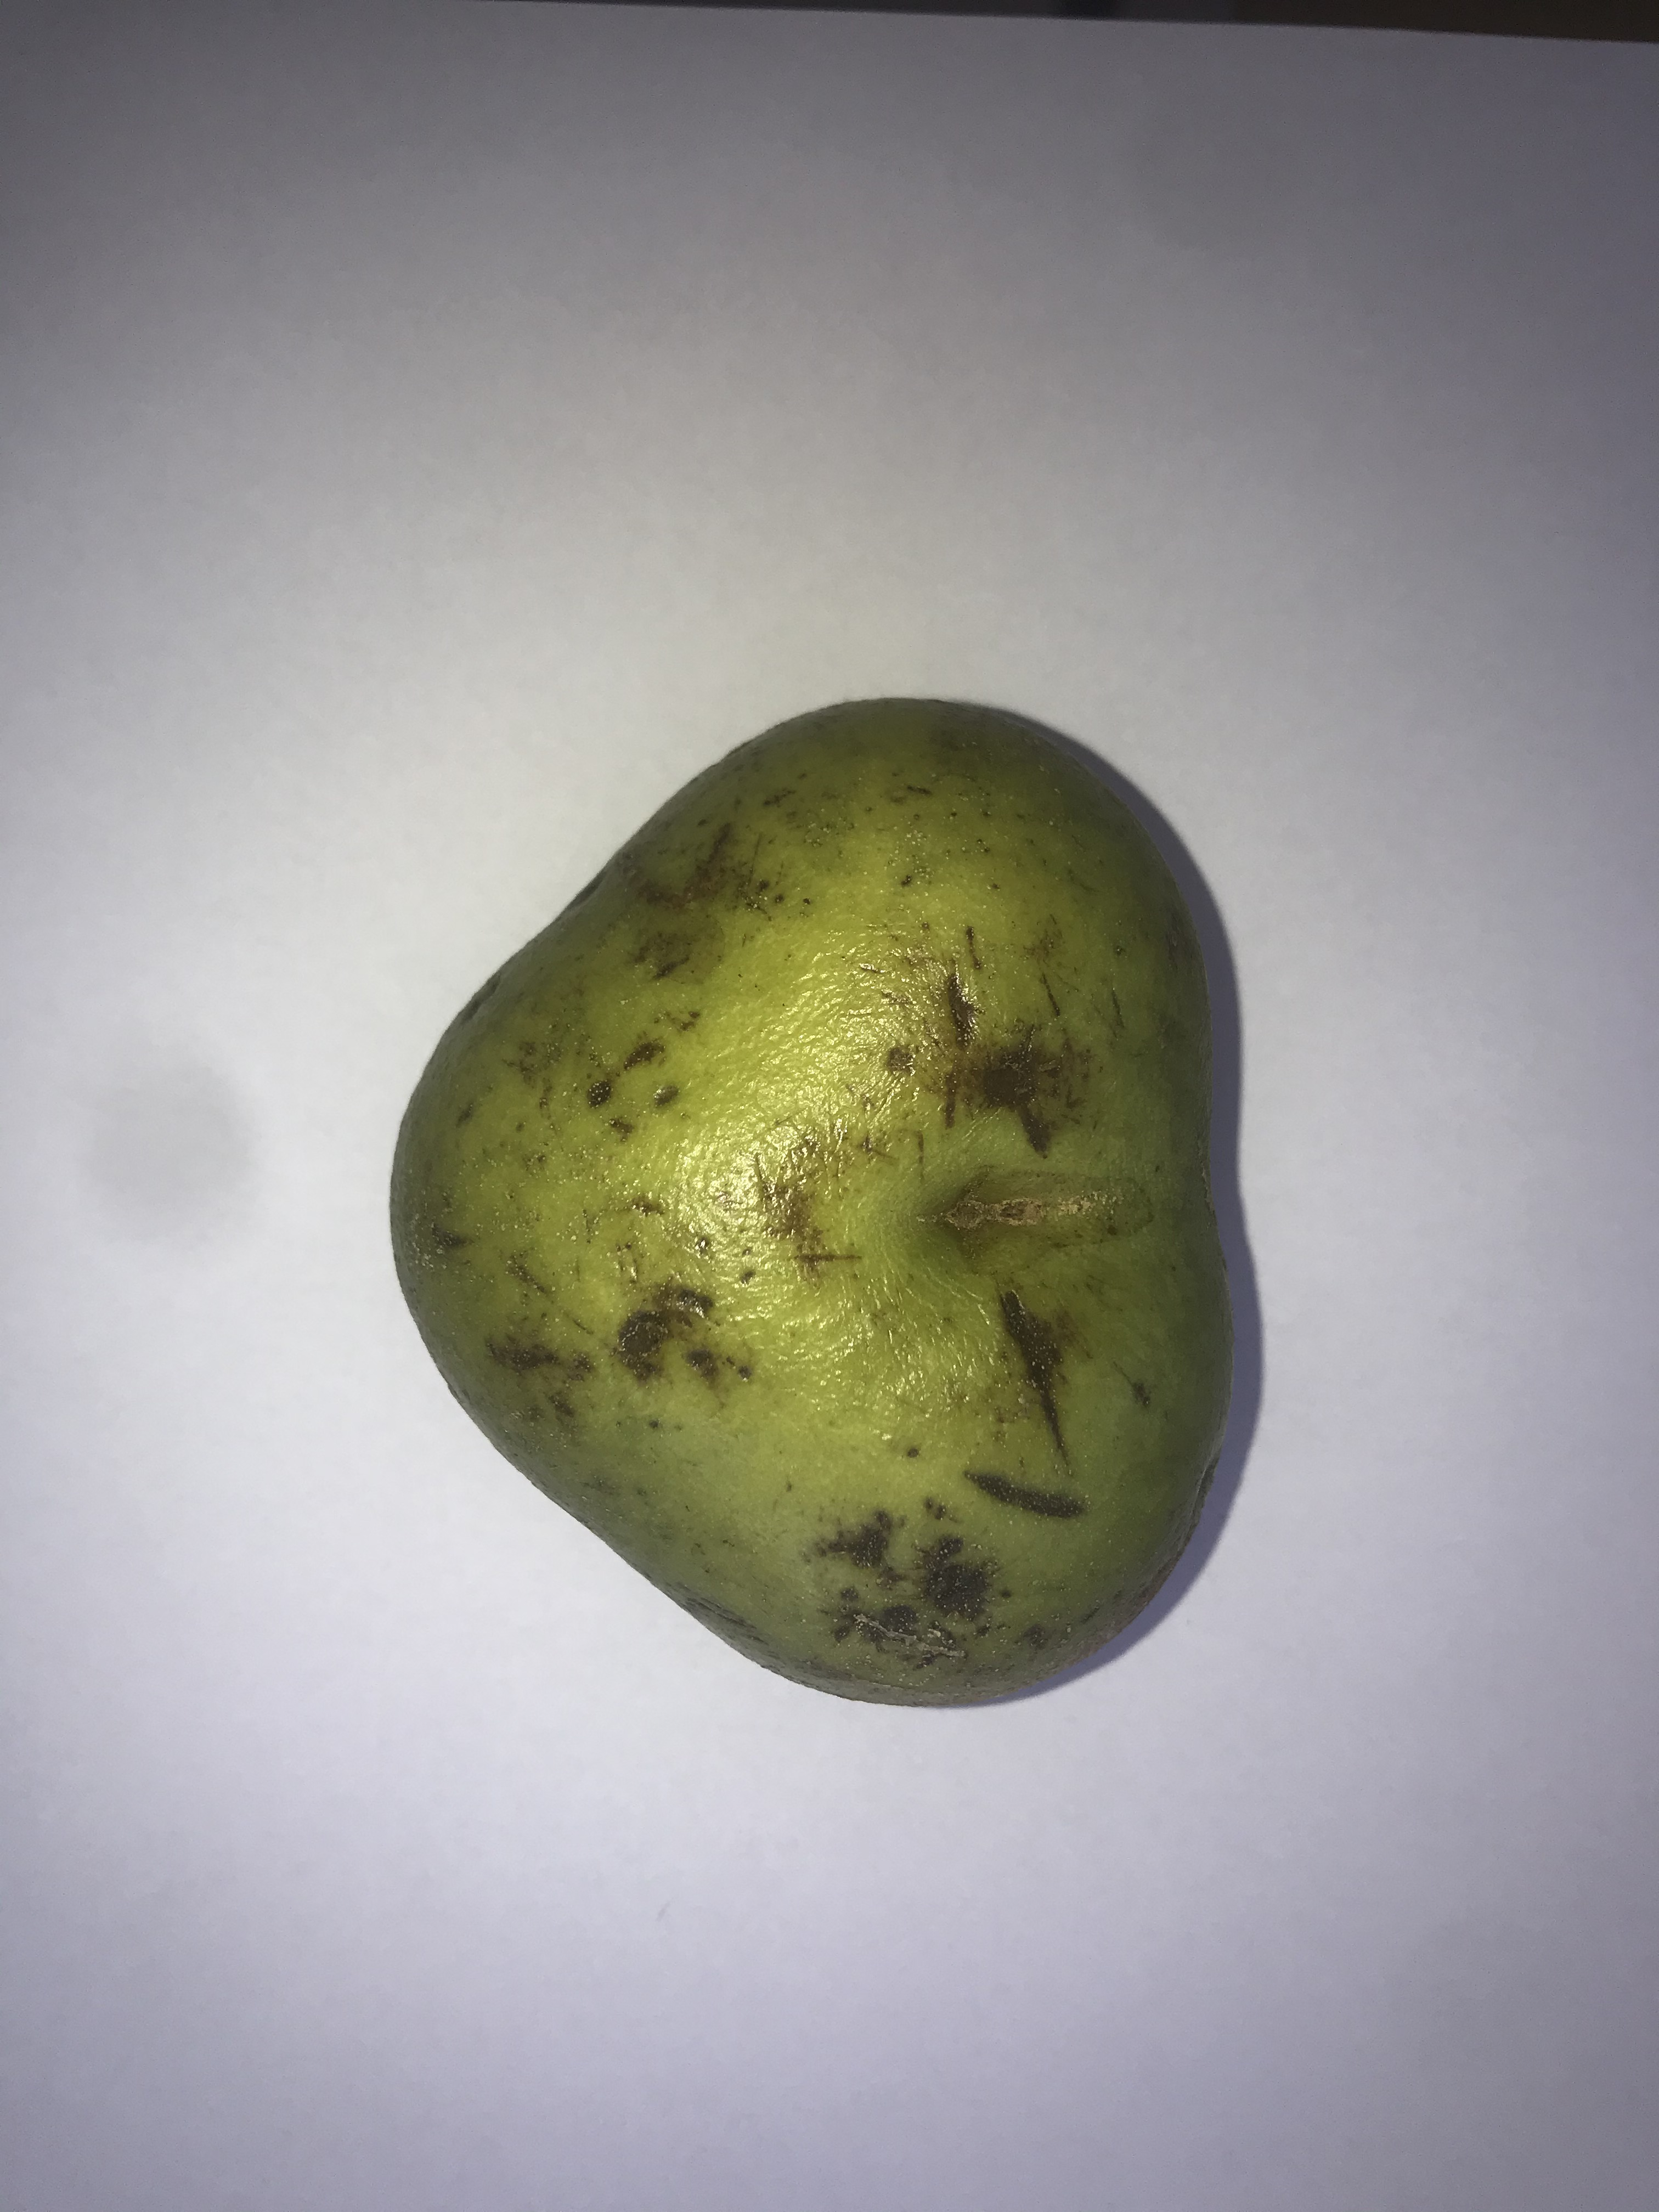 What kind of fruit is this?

pequi
